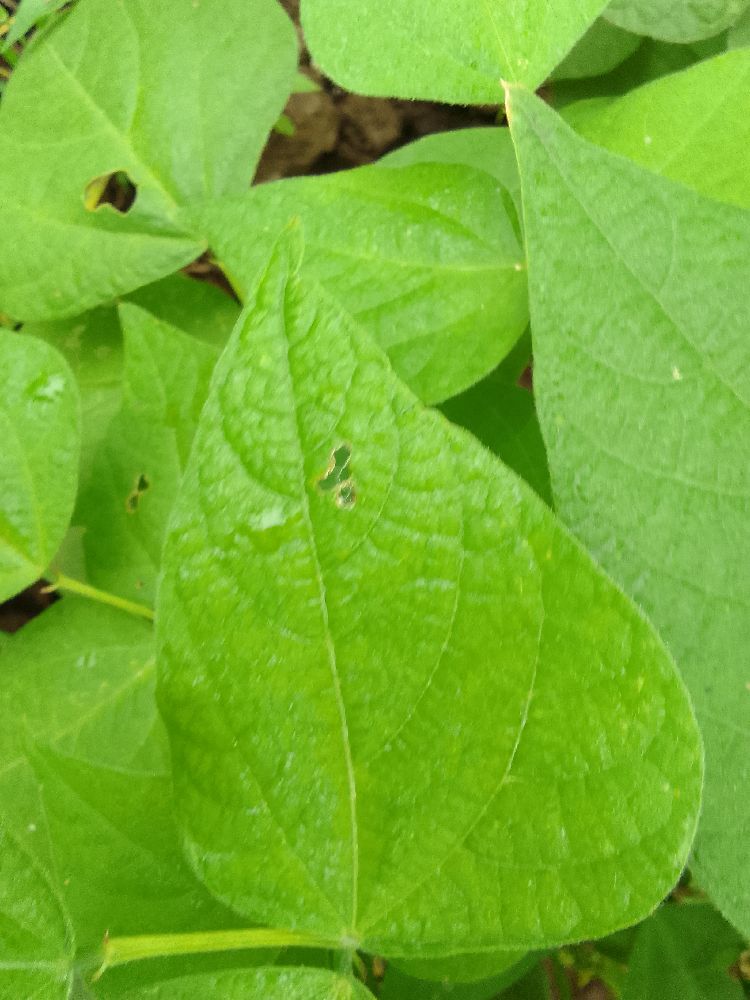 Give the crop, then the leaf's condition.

common bean, healthy
